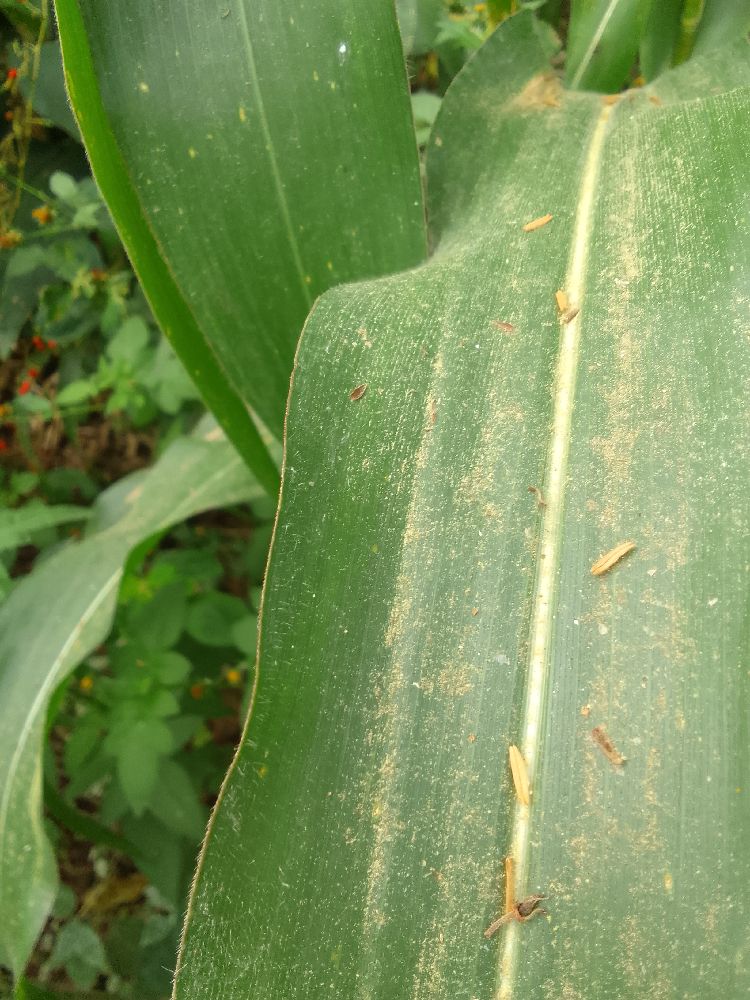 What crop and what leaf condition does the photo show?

maize, healthy
